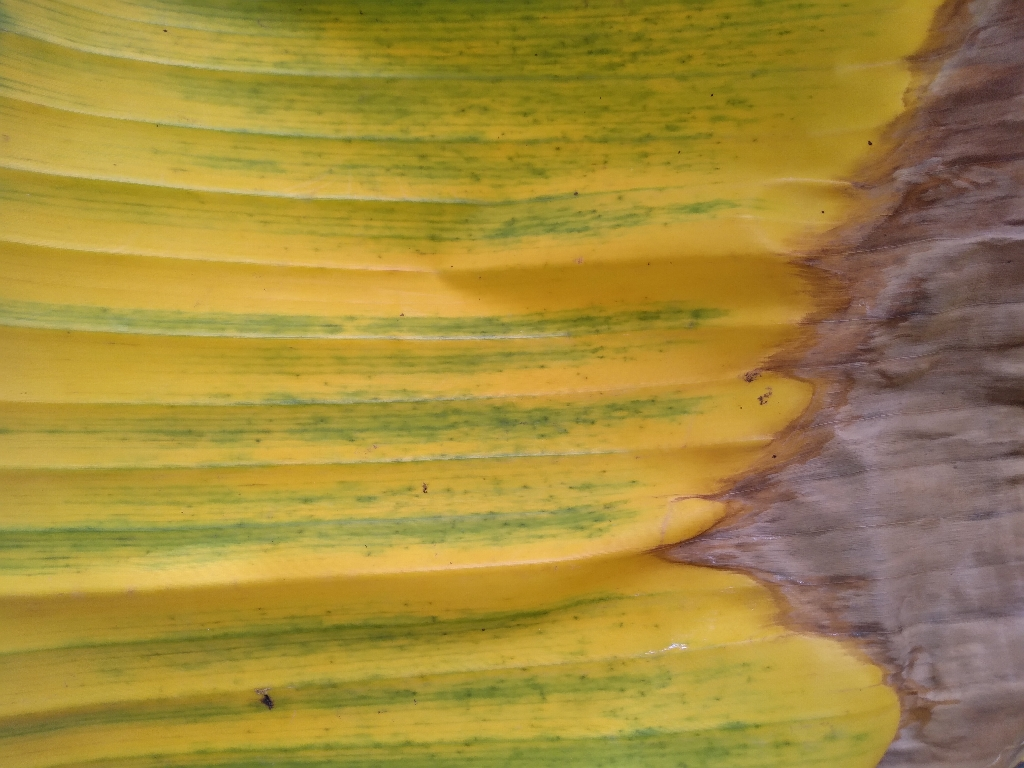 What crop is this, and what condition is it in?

banana, fusarium wilt race 1
